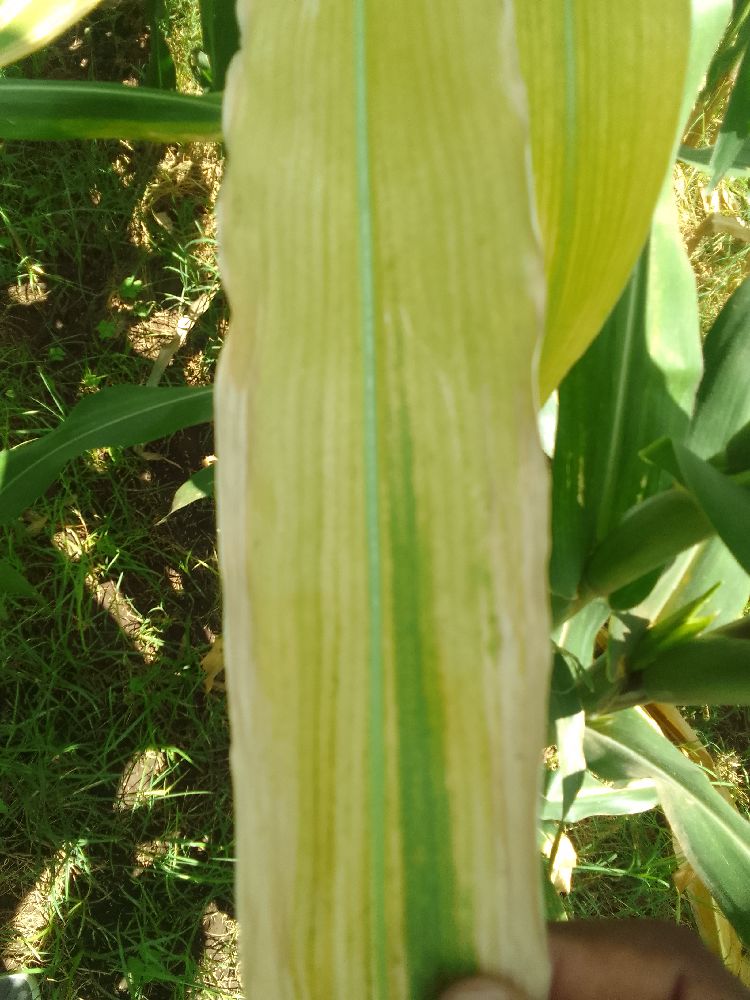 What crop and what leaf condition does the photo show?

maize, maize lethal necrosis
